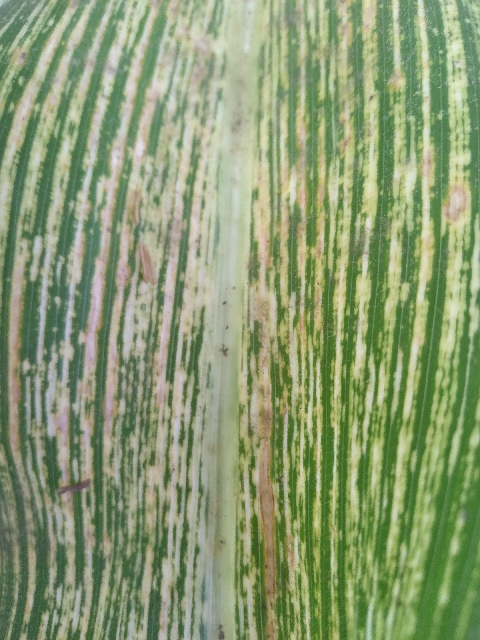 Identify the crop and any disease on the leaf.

maize, maize streak virus
